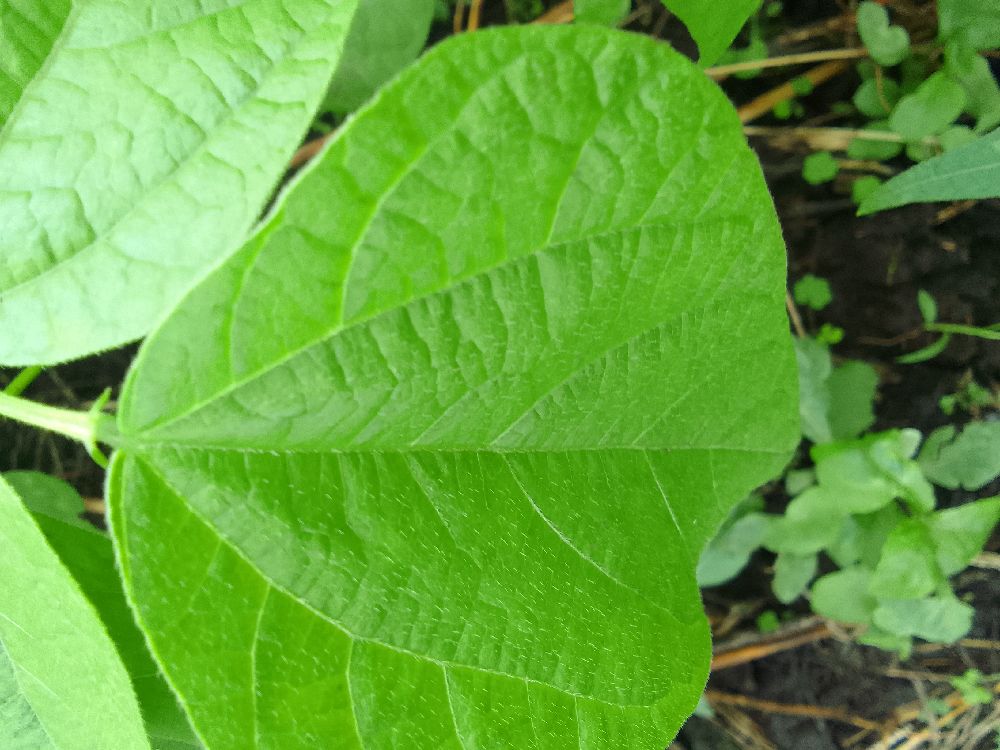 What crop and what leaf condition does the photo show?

common bean, healthy
